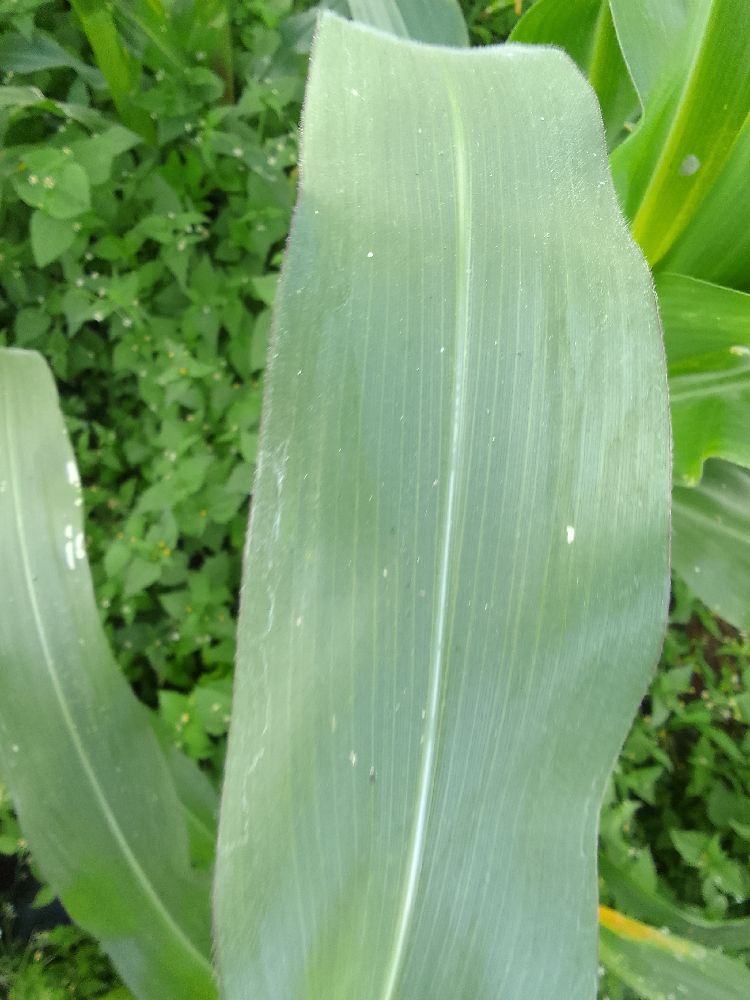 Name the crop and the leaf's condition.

maize, healthy
